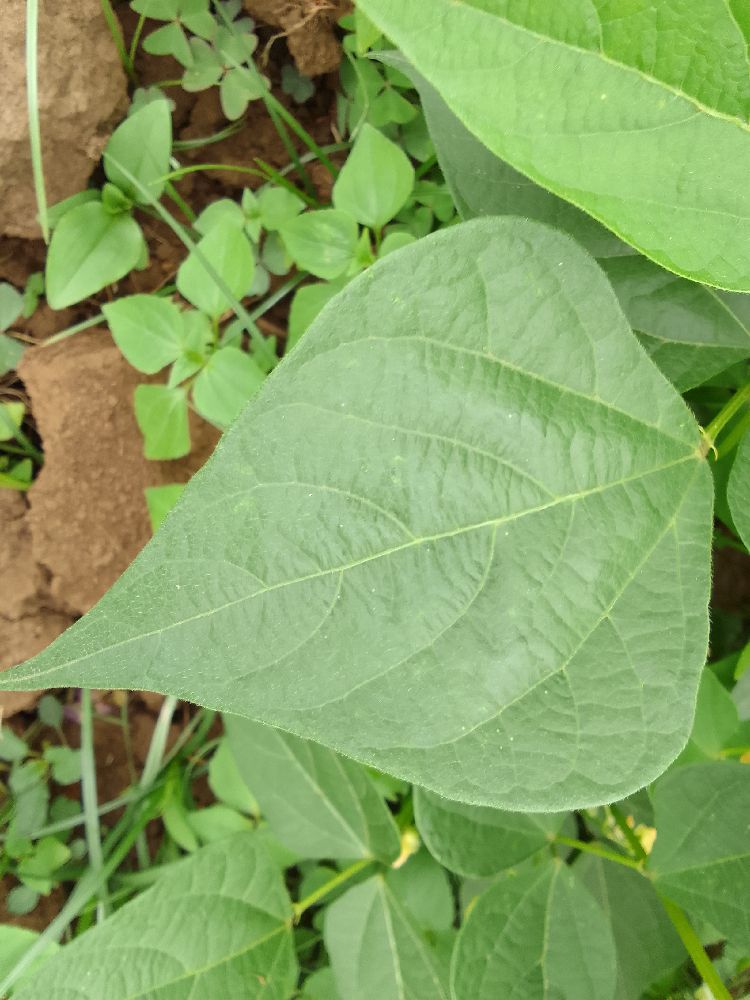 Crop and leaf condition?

common bean, healthy
